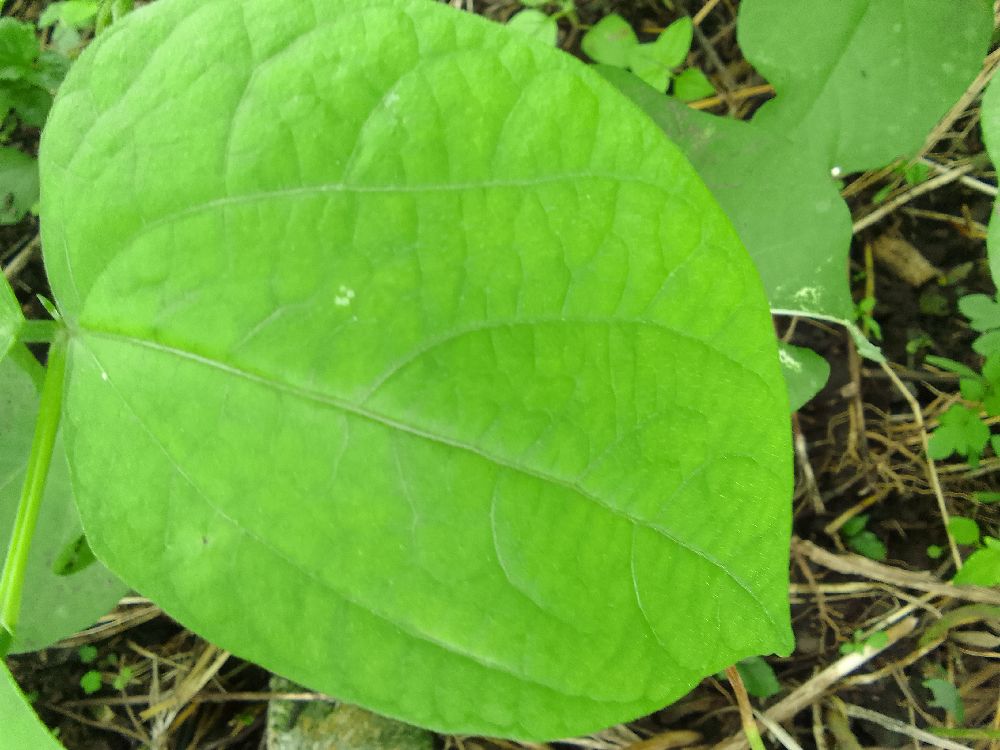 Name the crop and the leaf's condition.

common bean, healthy
